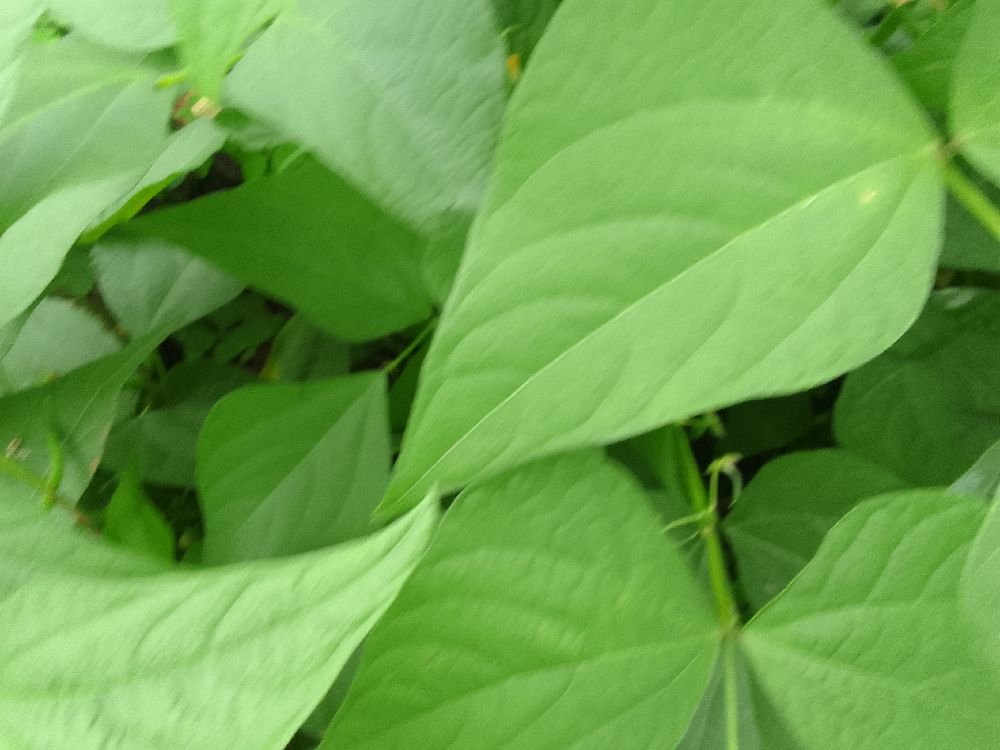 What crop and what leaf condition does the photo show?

common bean, healthy
